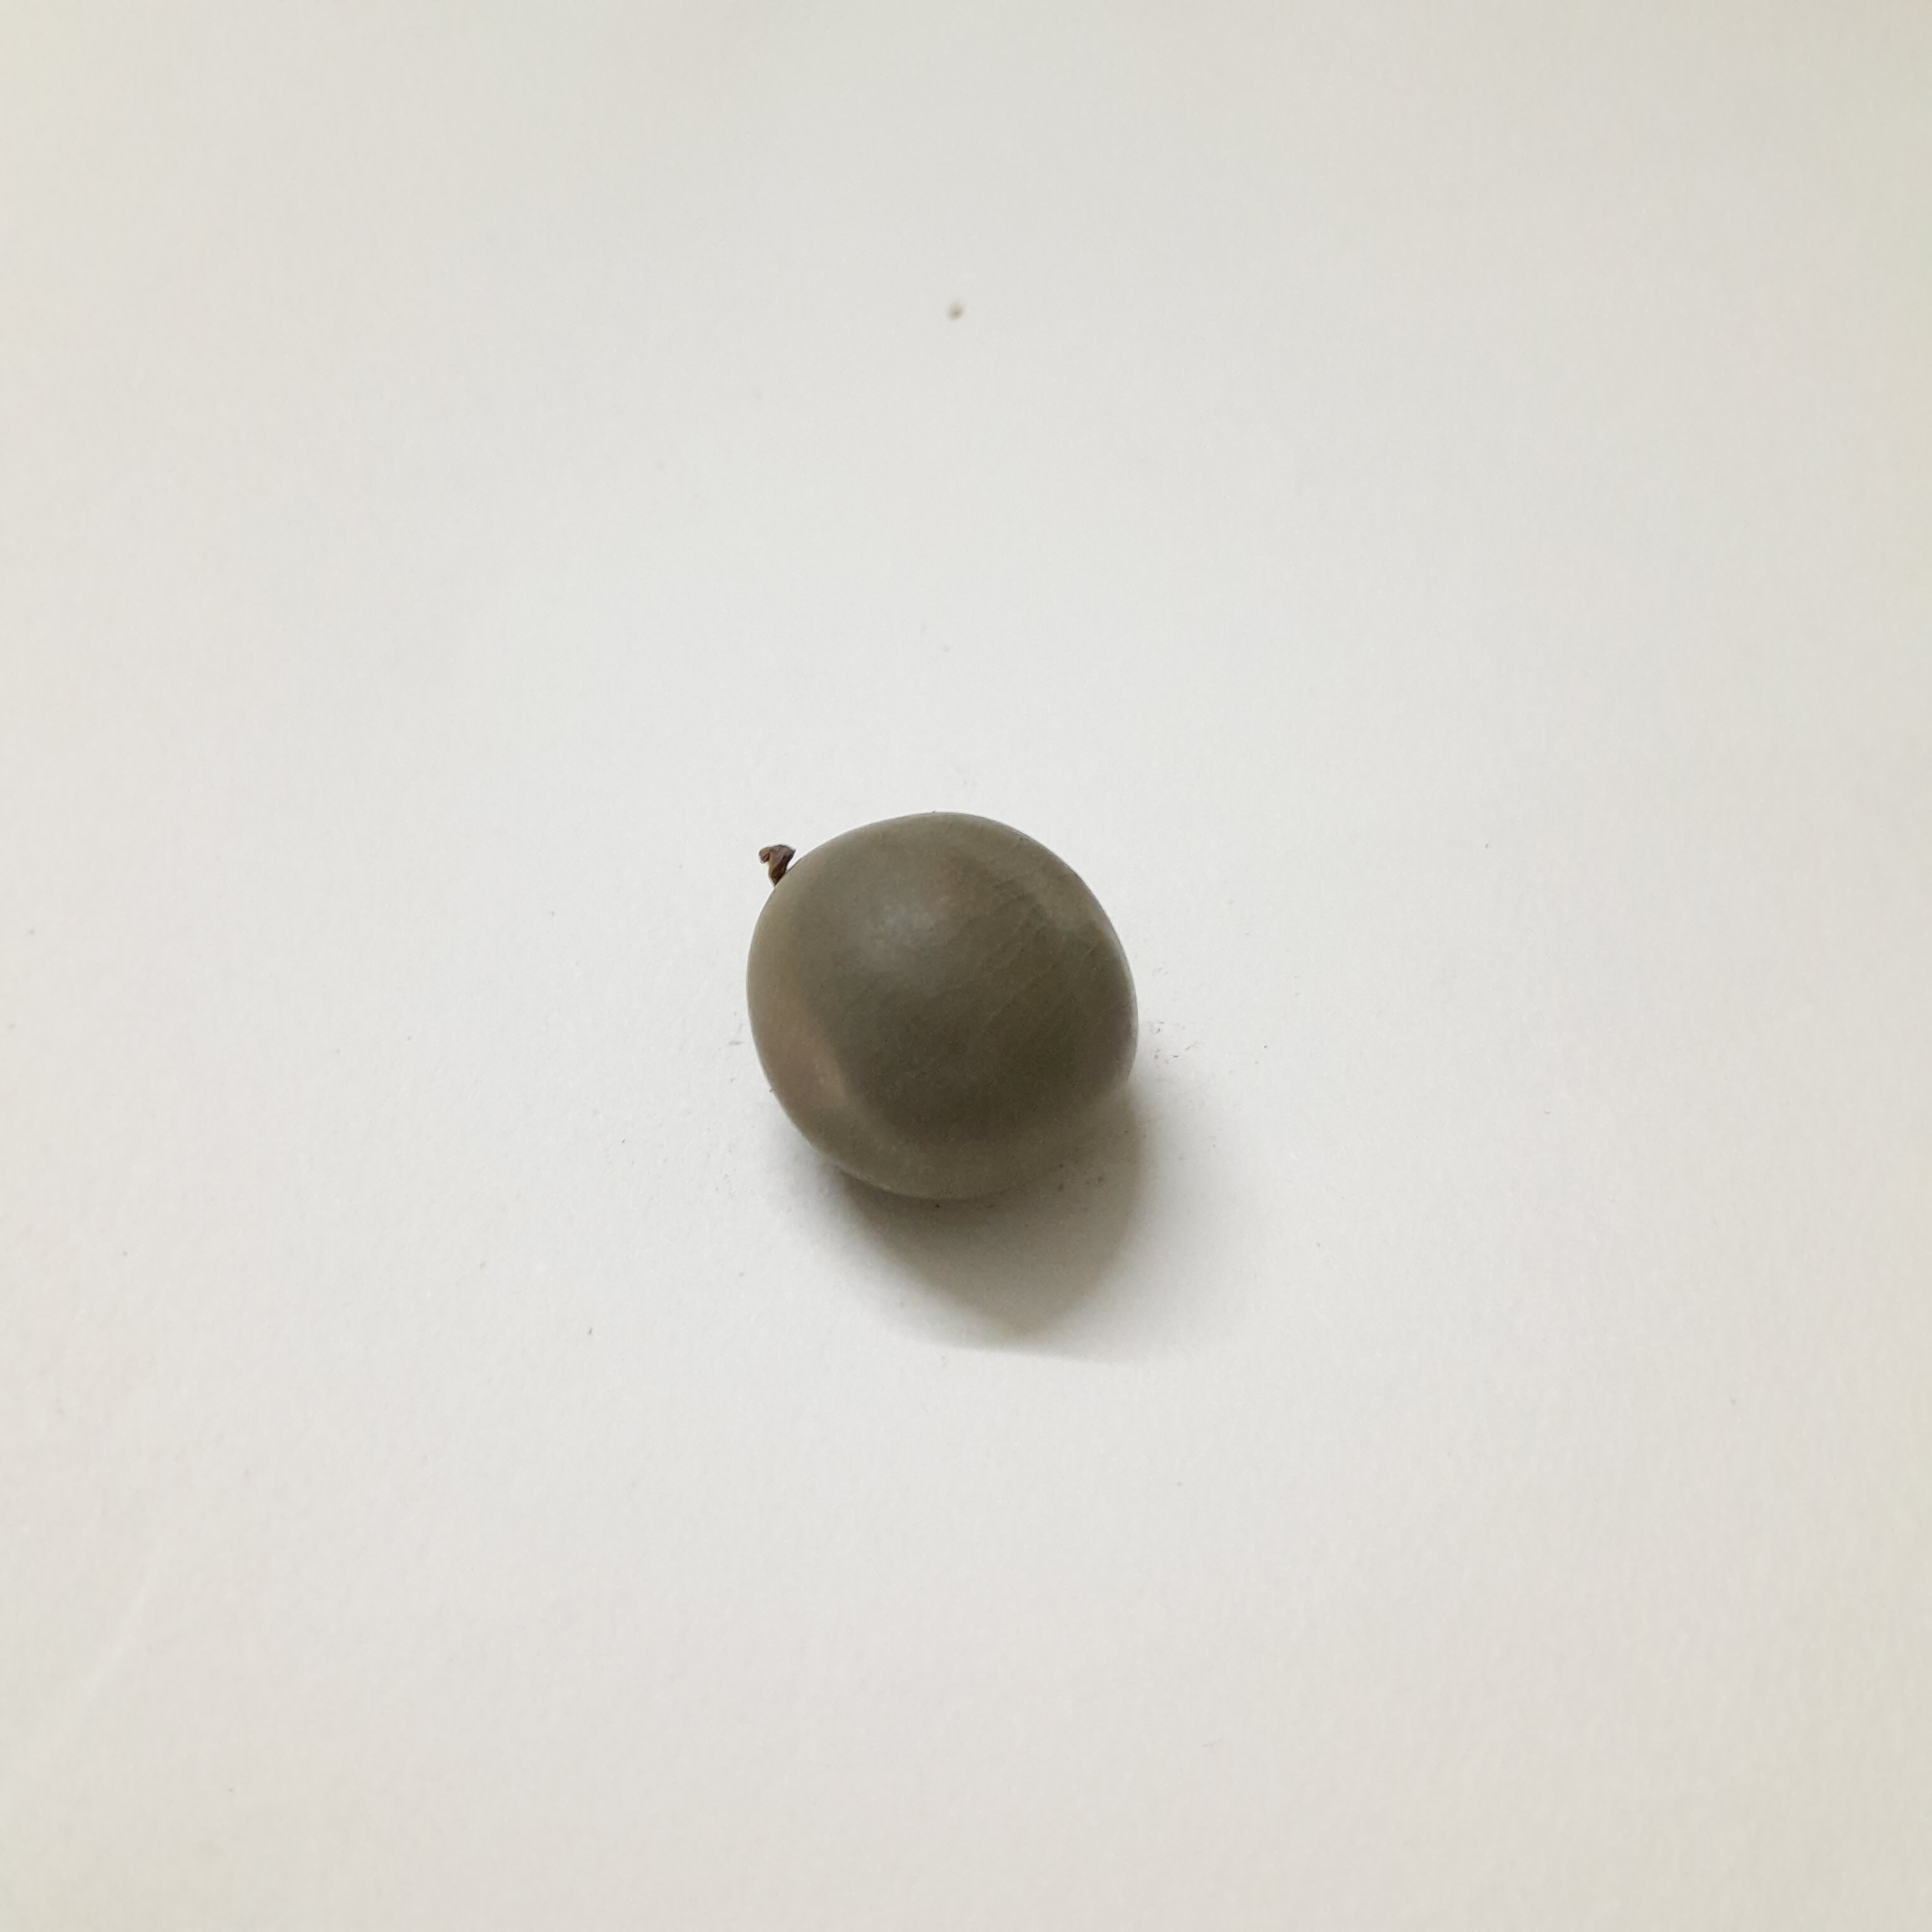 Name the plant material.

sagargota
